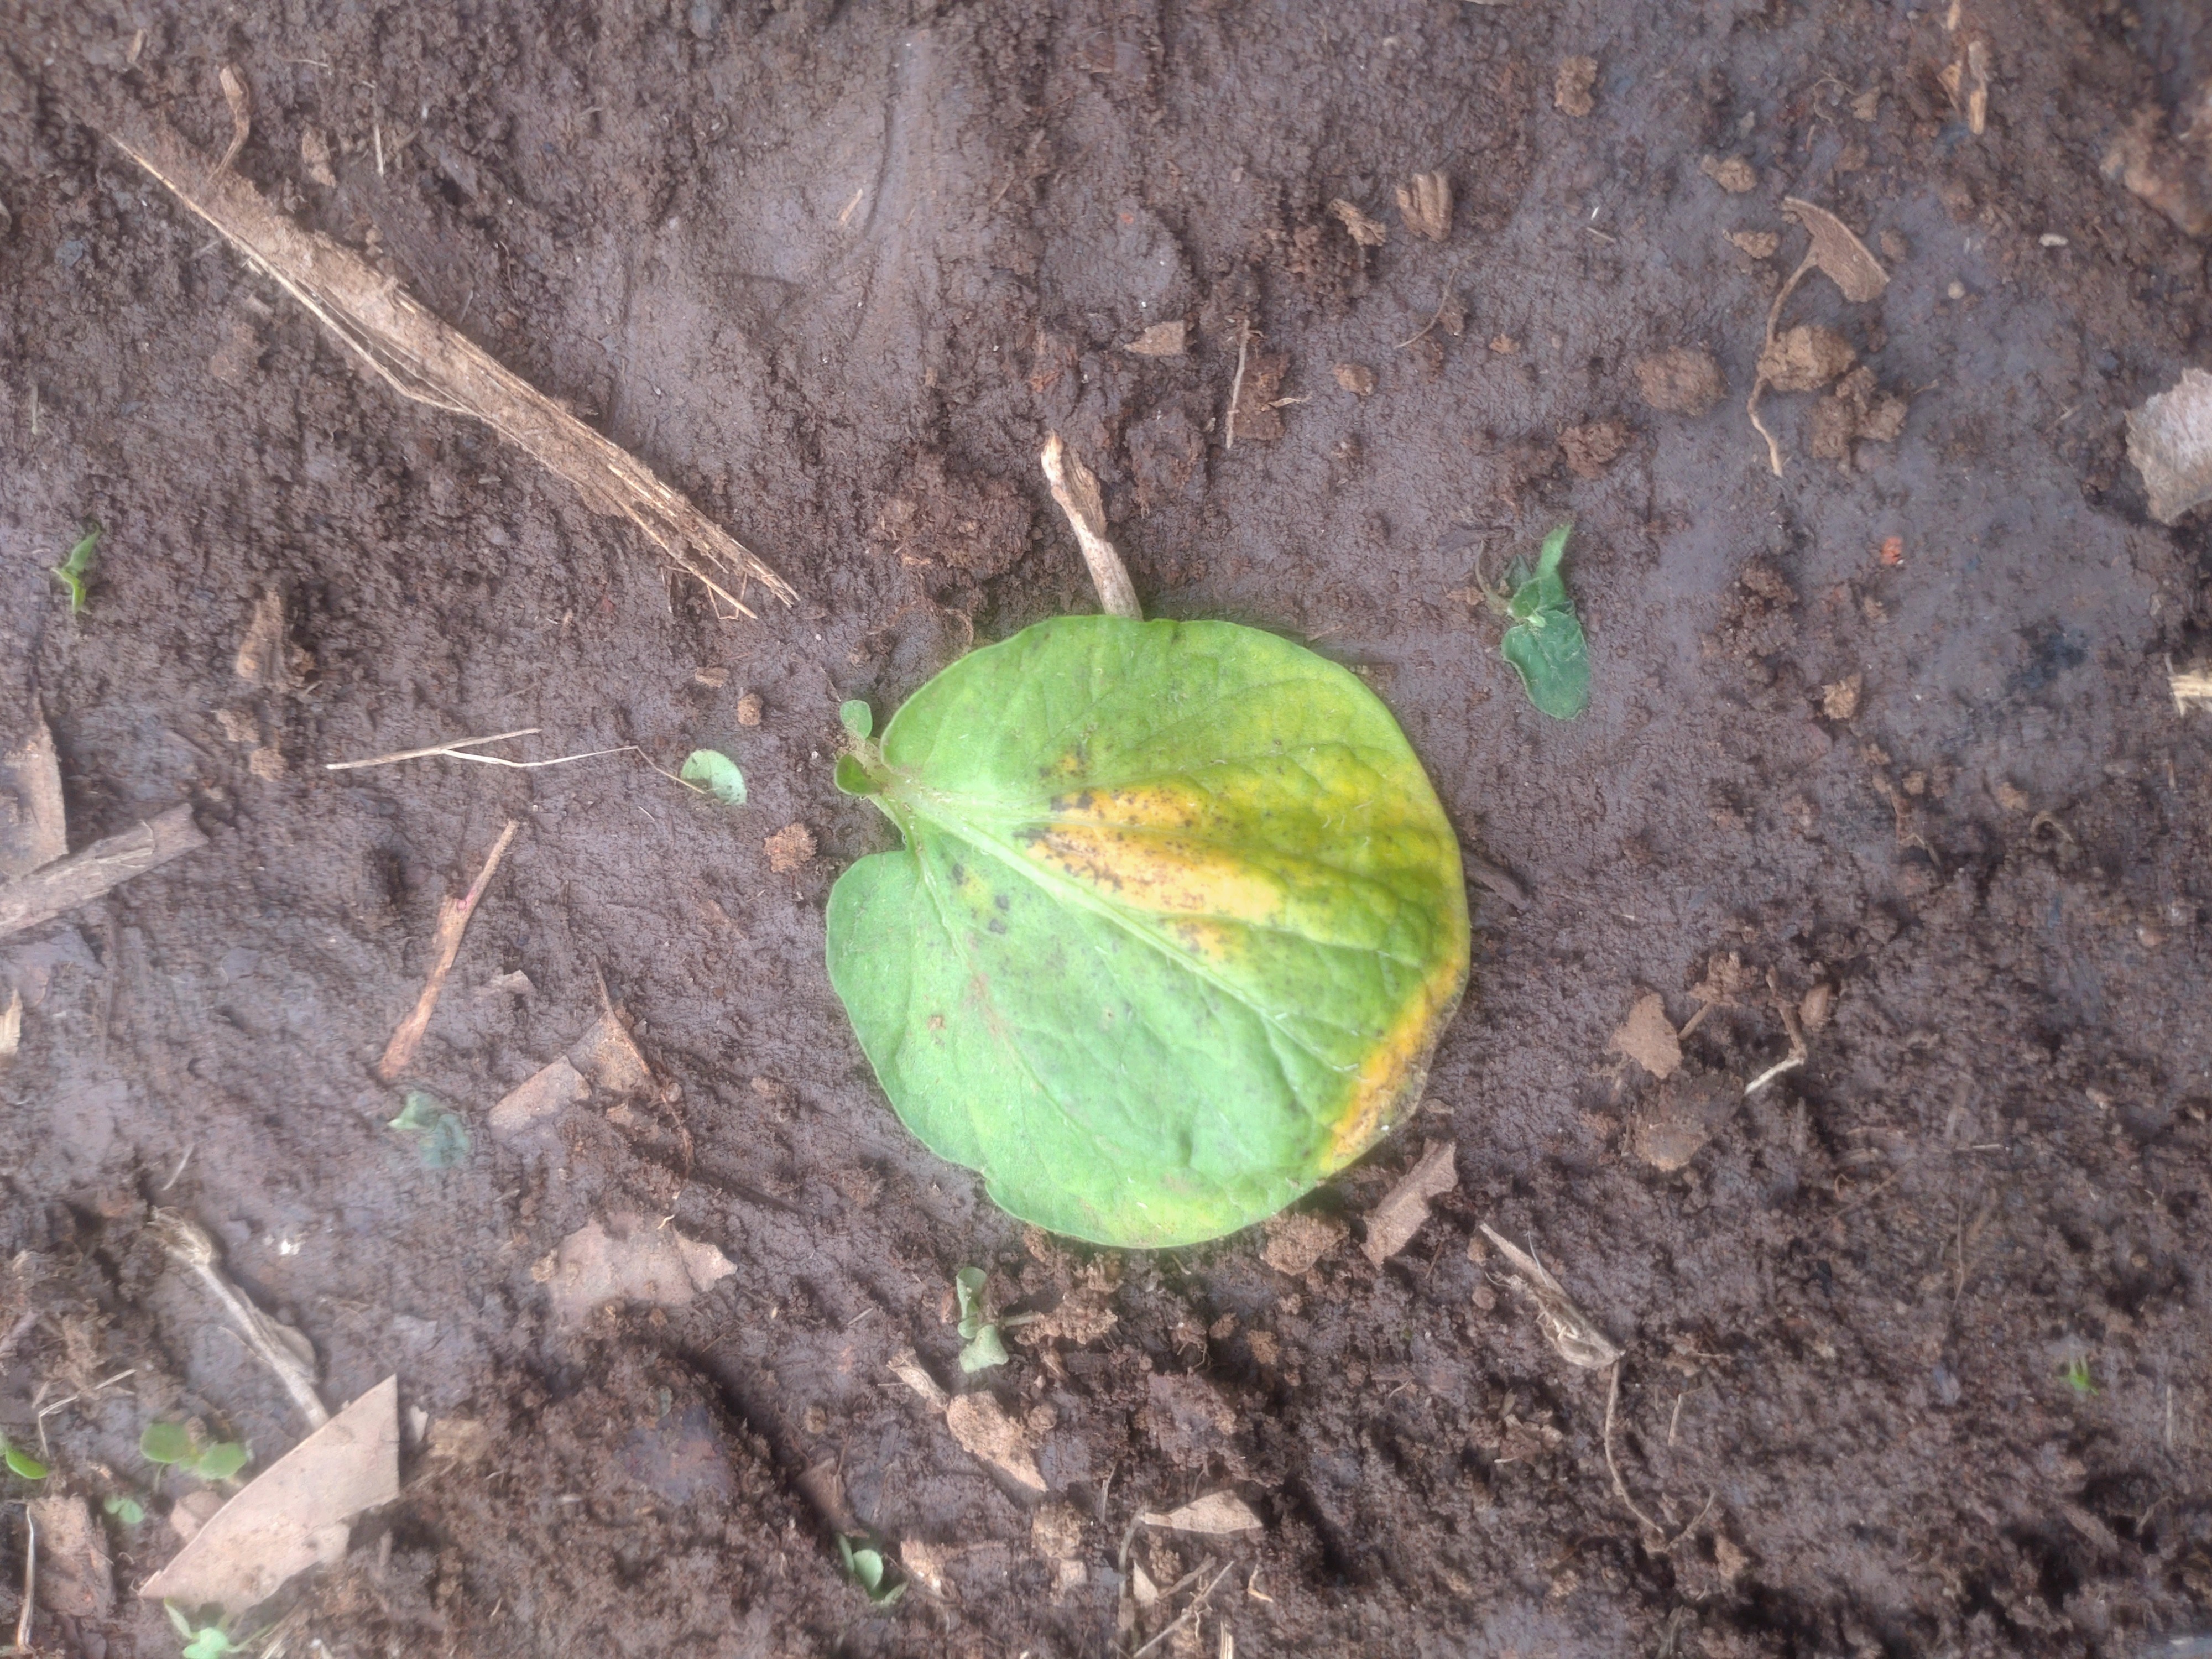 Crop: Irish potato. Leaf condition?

late blight
